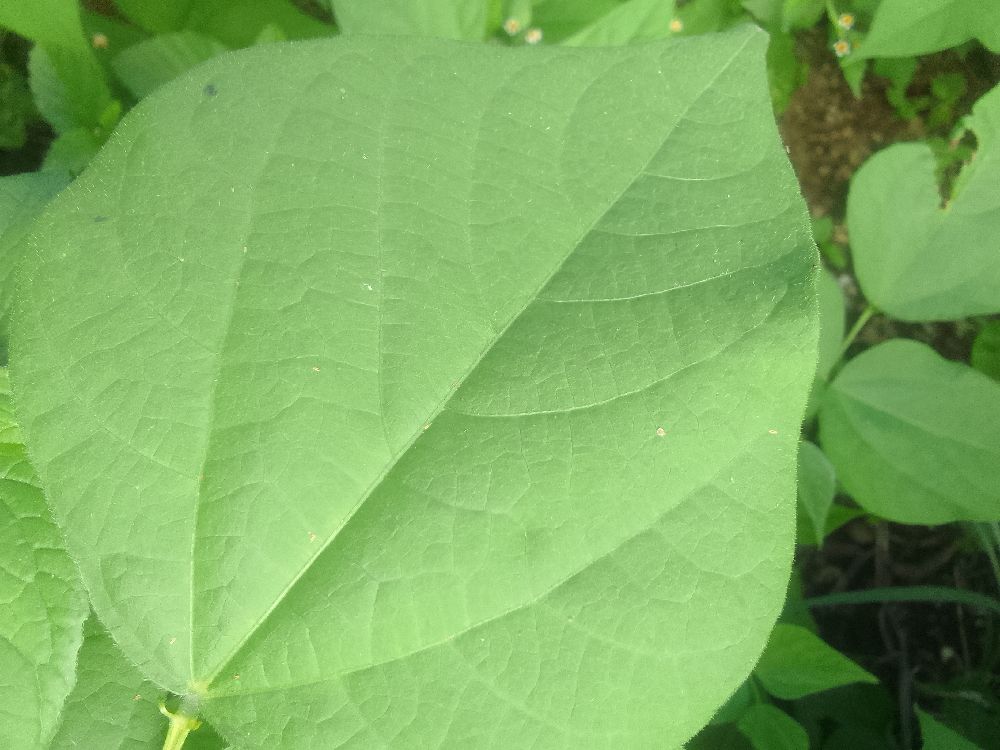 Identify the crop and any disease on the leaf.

common bean, healthy
